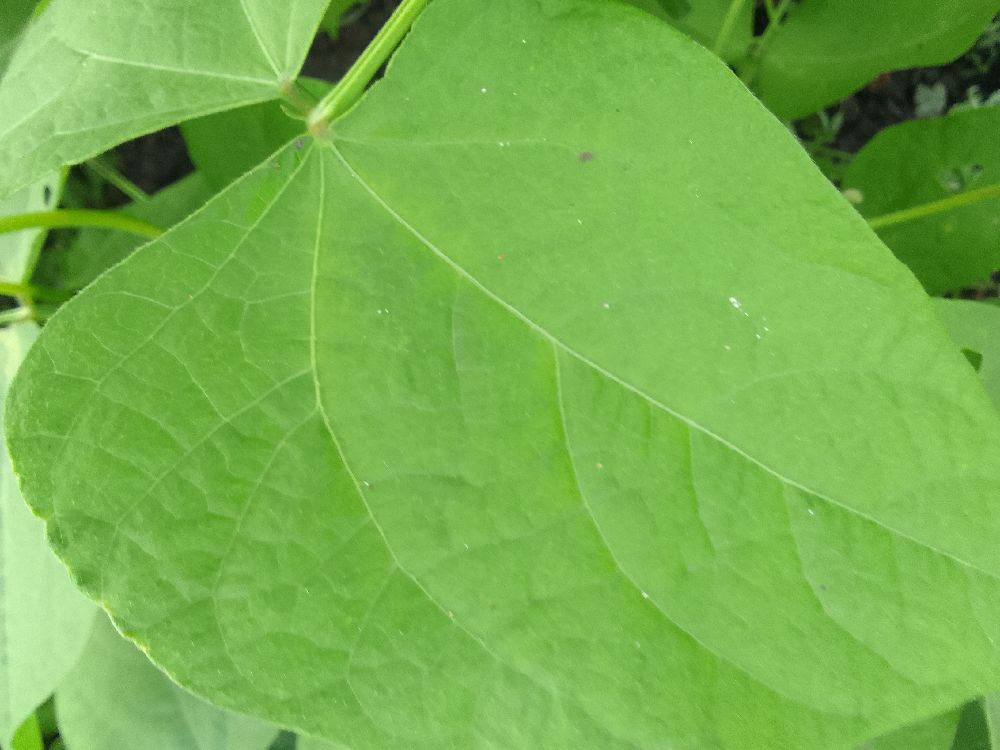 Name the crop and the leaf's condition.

common bean, healthy
